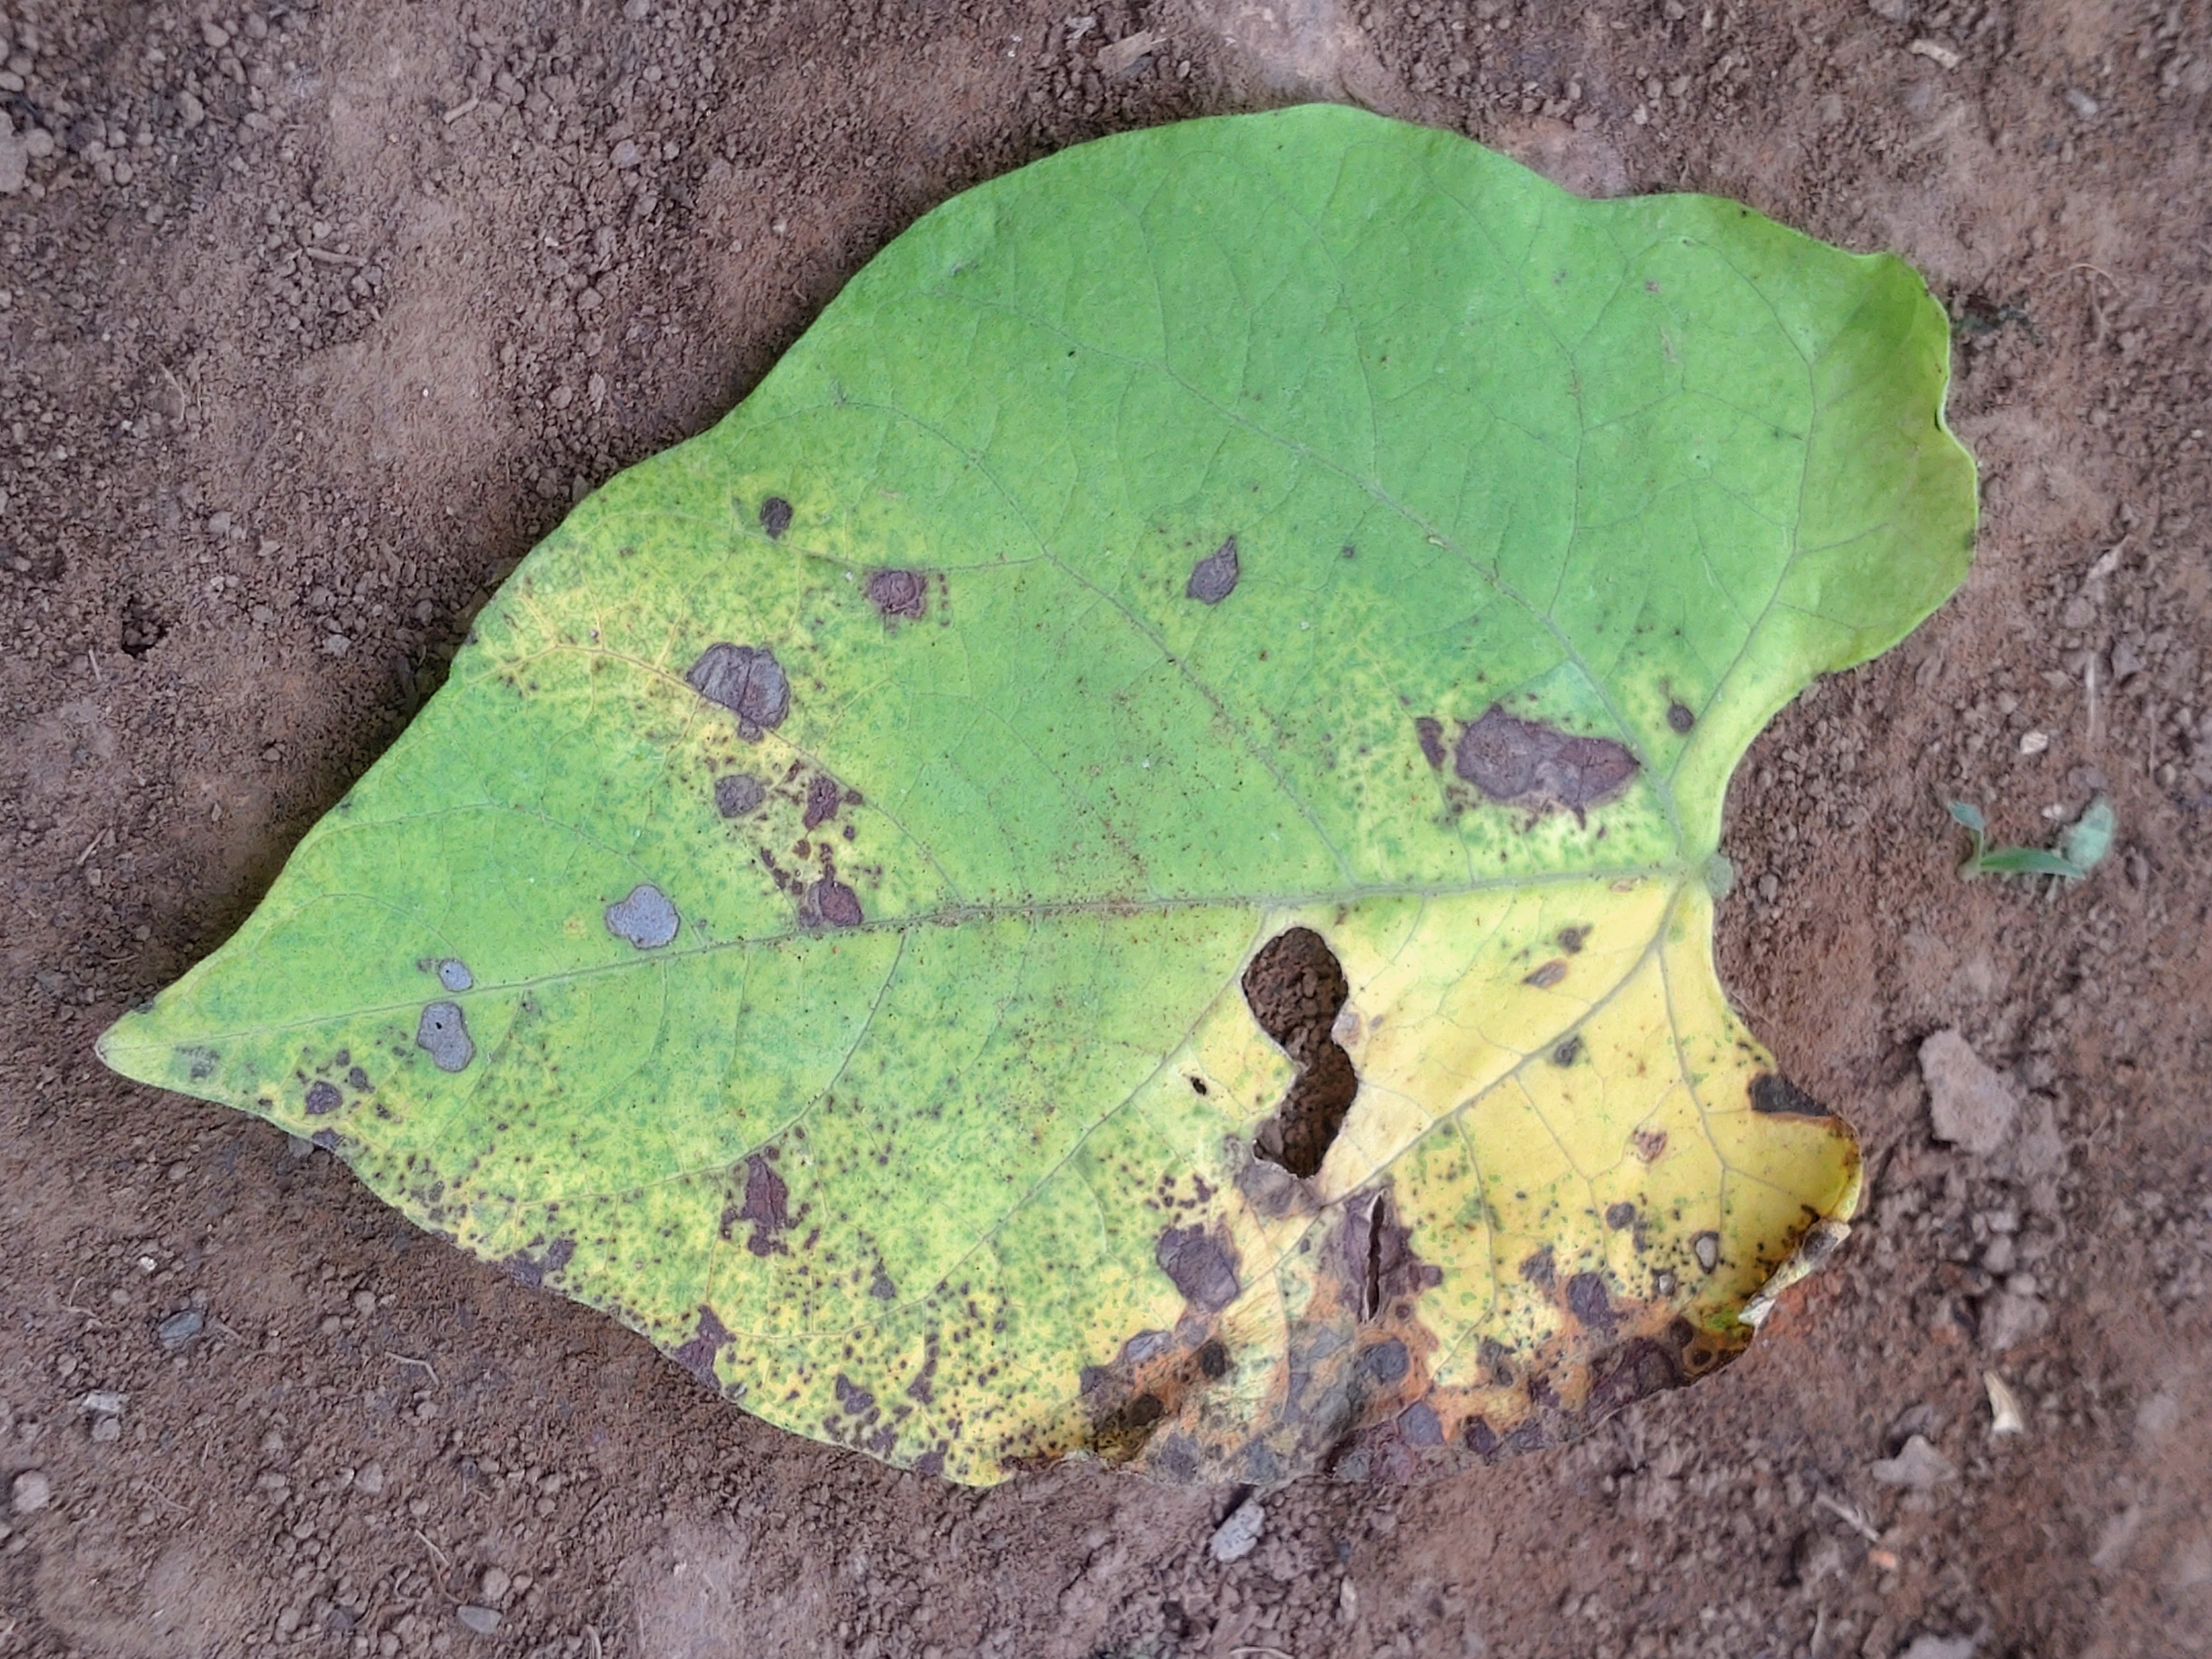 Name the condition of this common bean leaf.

anthracnose
